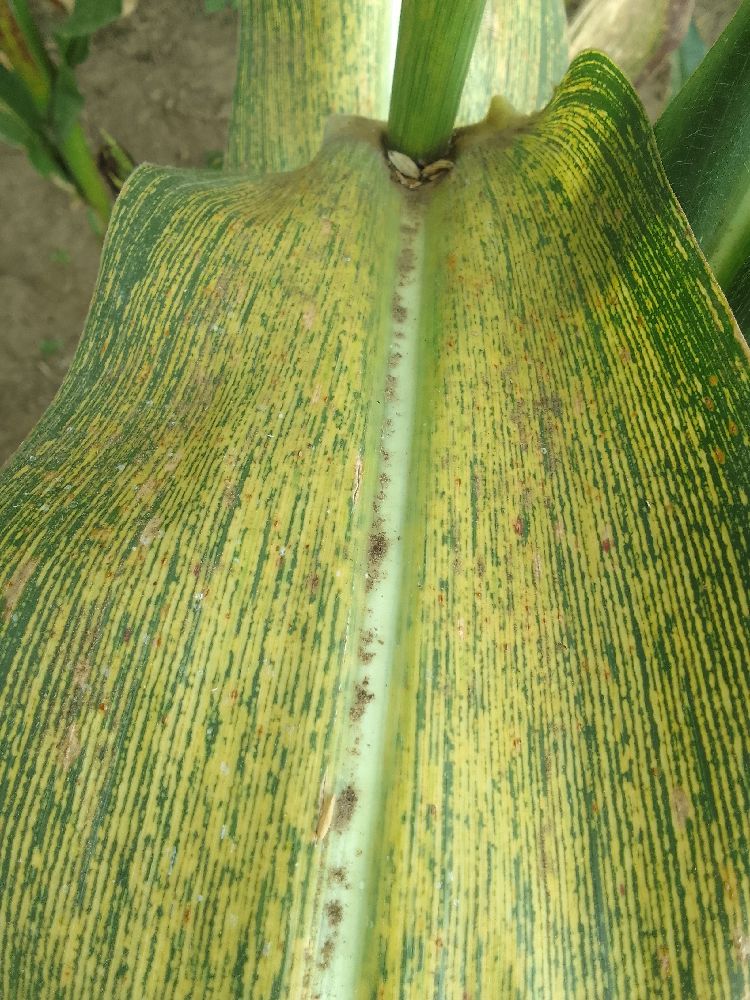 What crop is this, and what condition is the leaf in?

maize, maize streak virus
